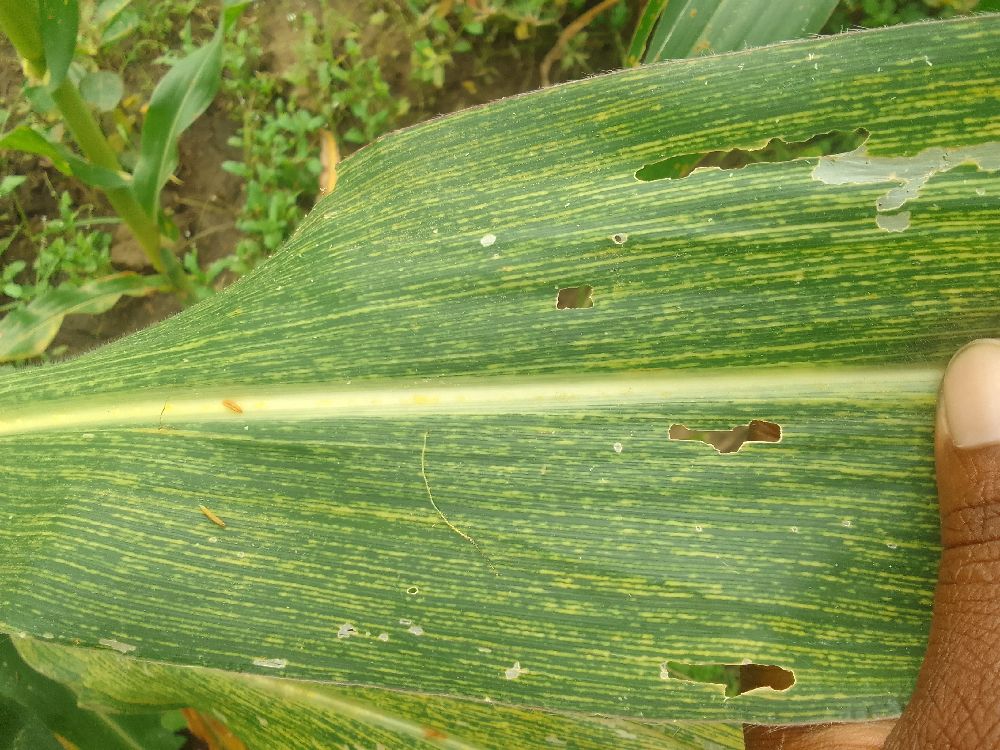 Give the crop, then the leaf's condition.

maize, maize streak virus
